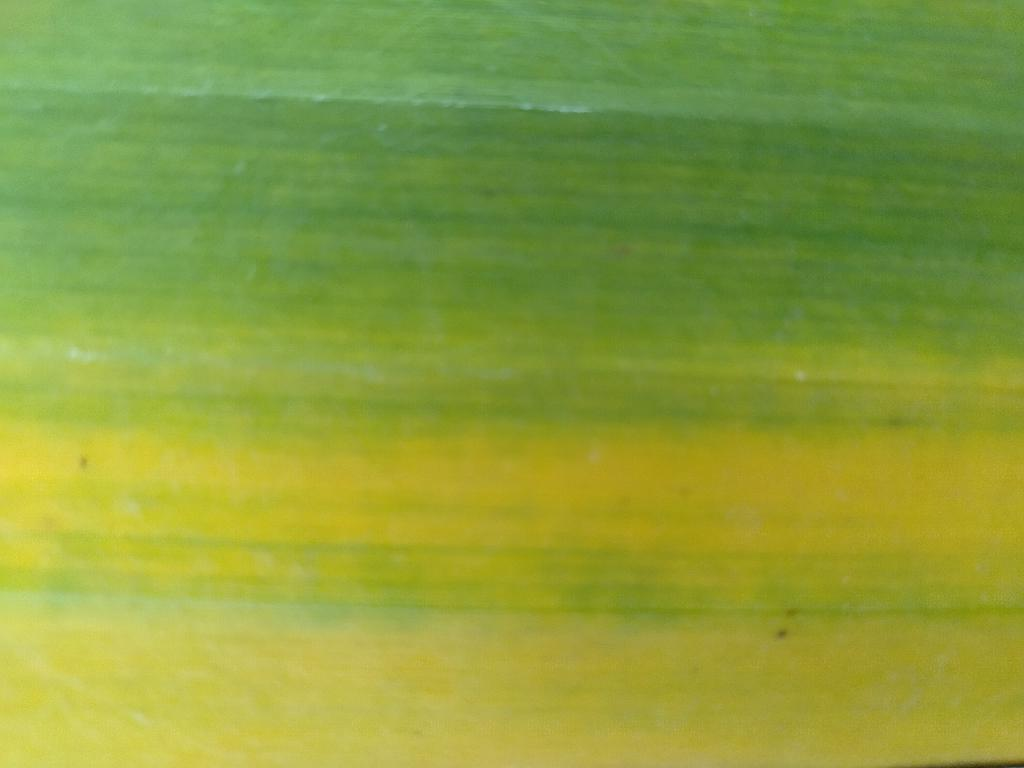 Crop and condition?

banana, fusarium wilt race 1
